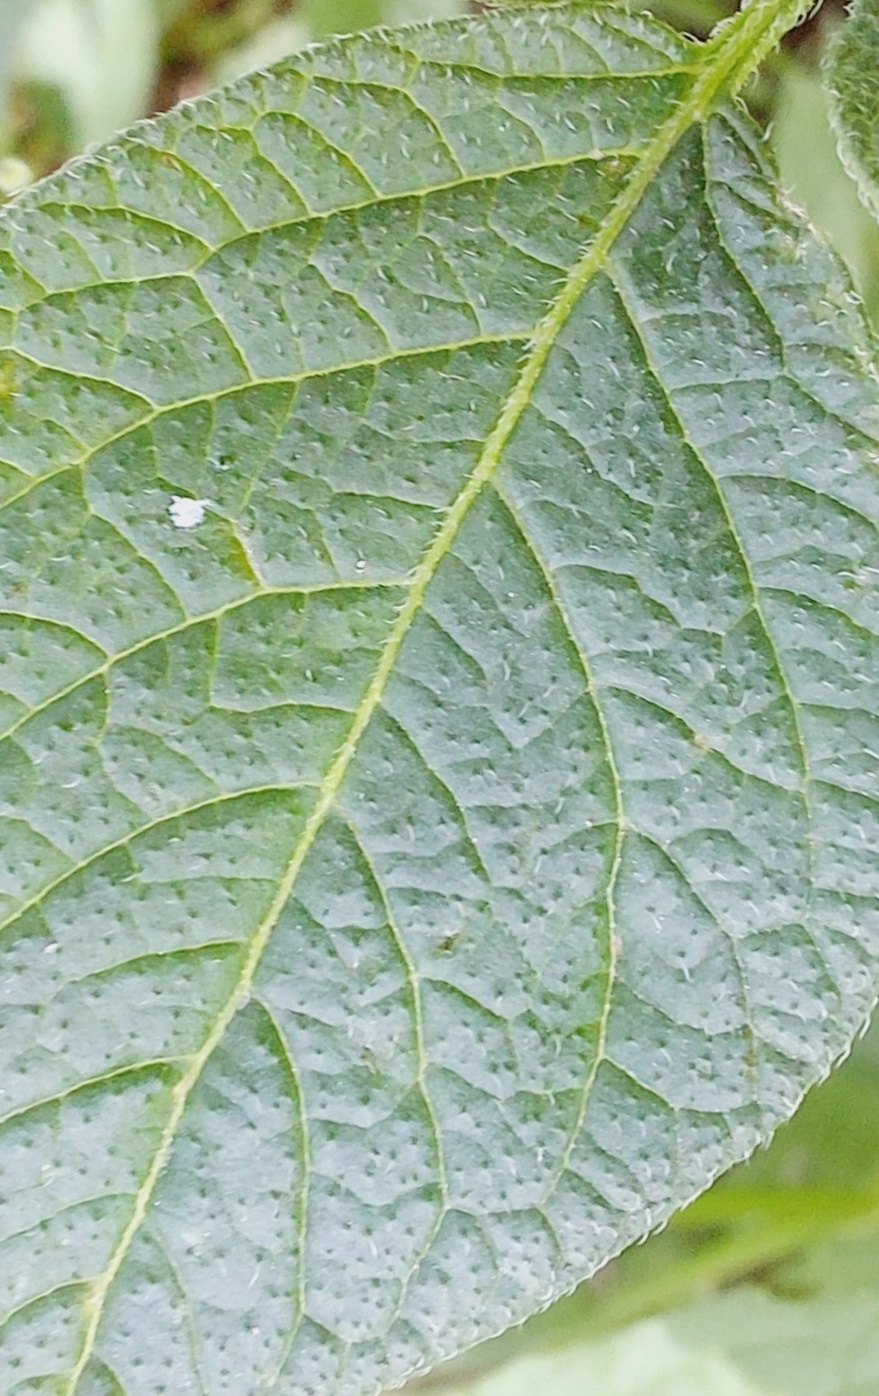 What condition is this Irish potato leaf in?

healthy
